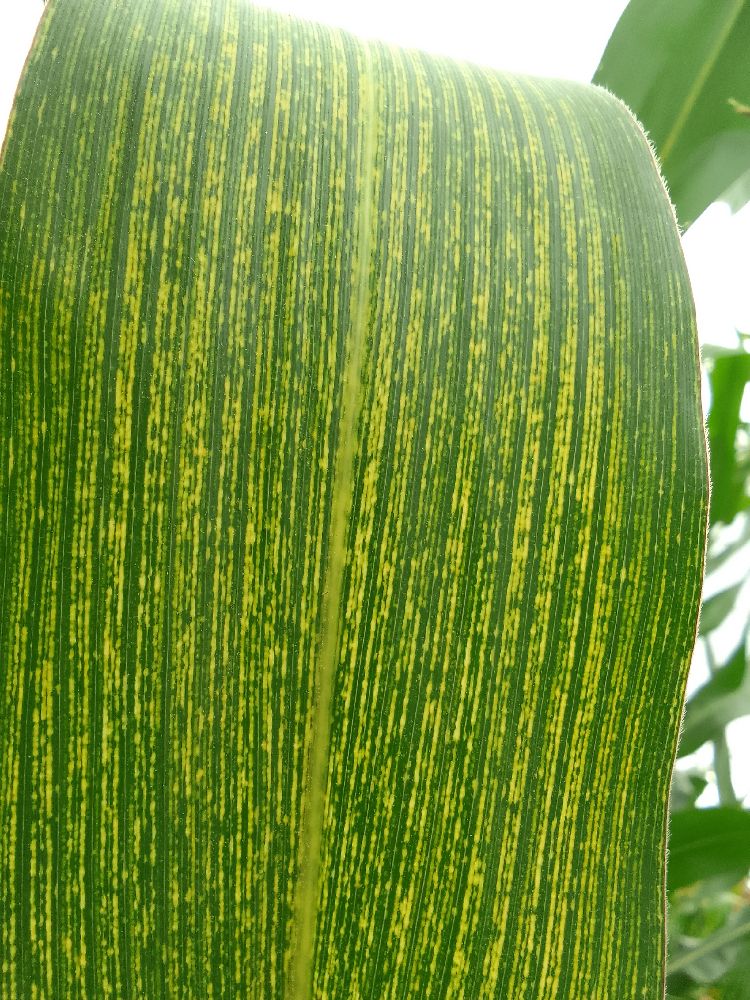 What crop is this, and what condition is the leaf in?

maize, maize streak virus
